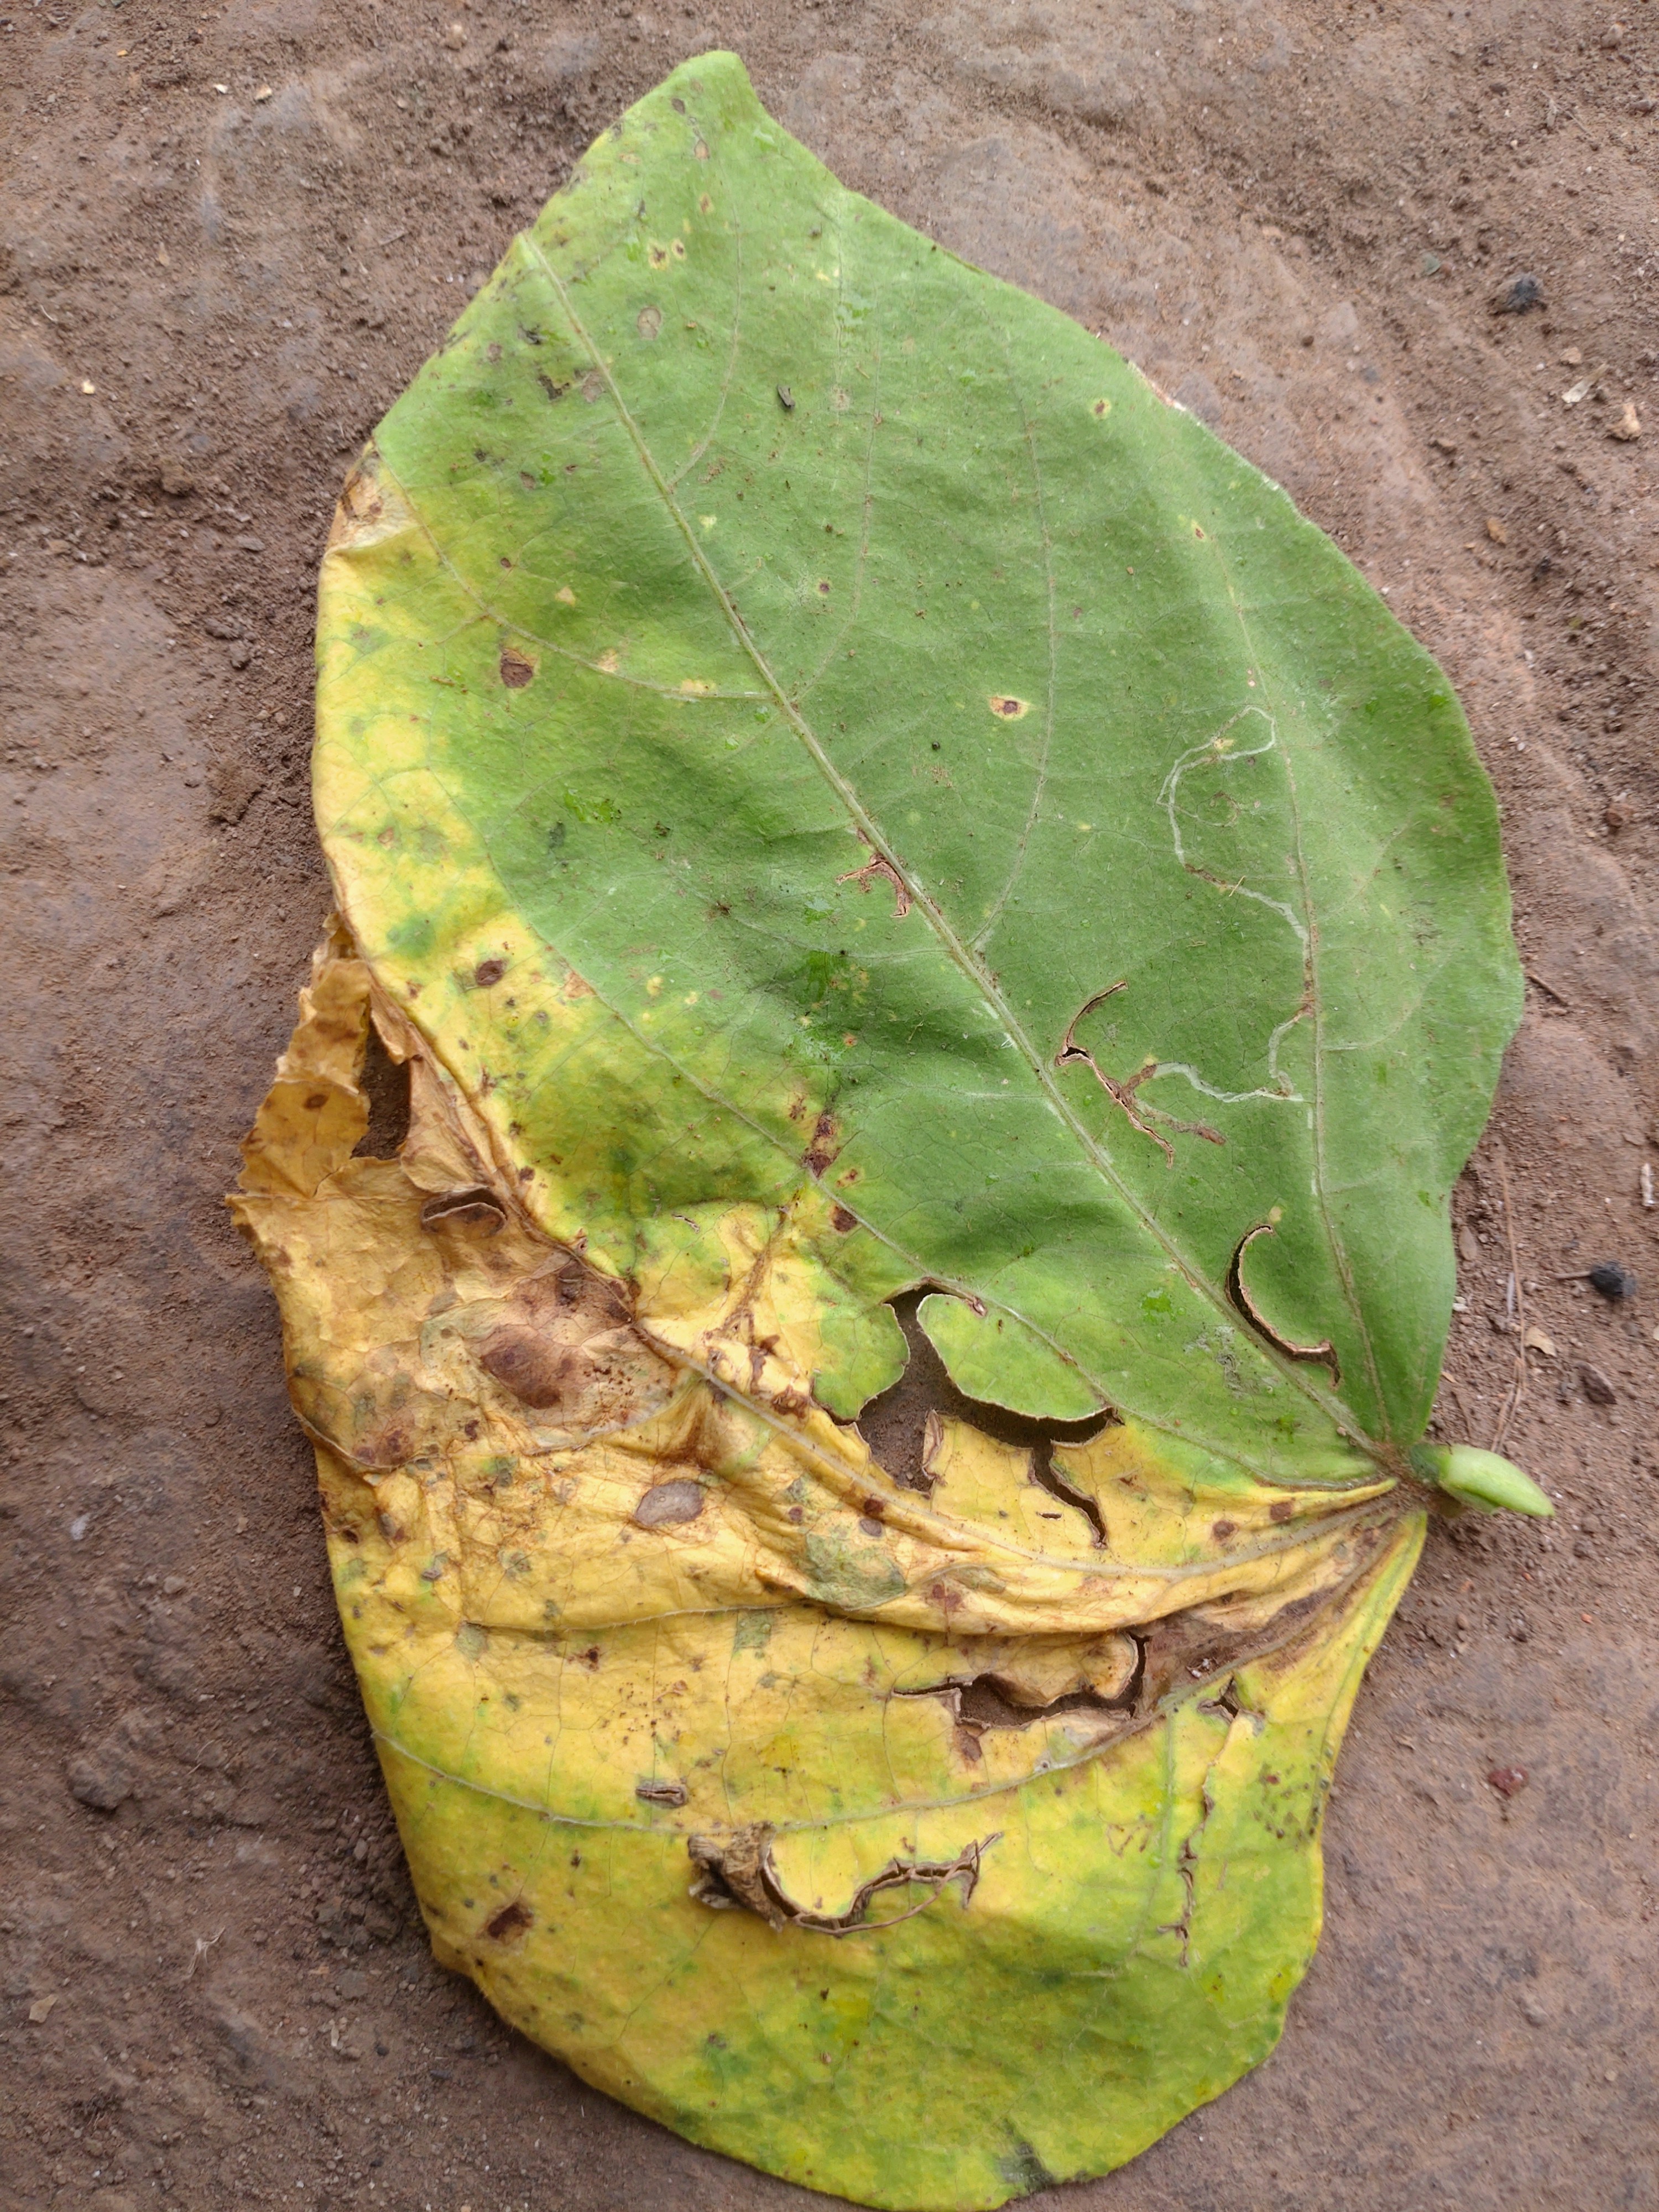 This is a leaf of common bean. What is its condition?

anthracnose
